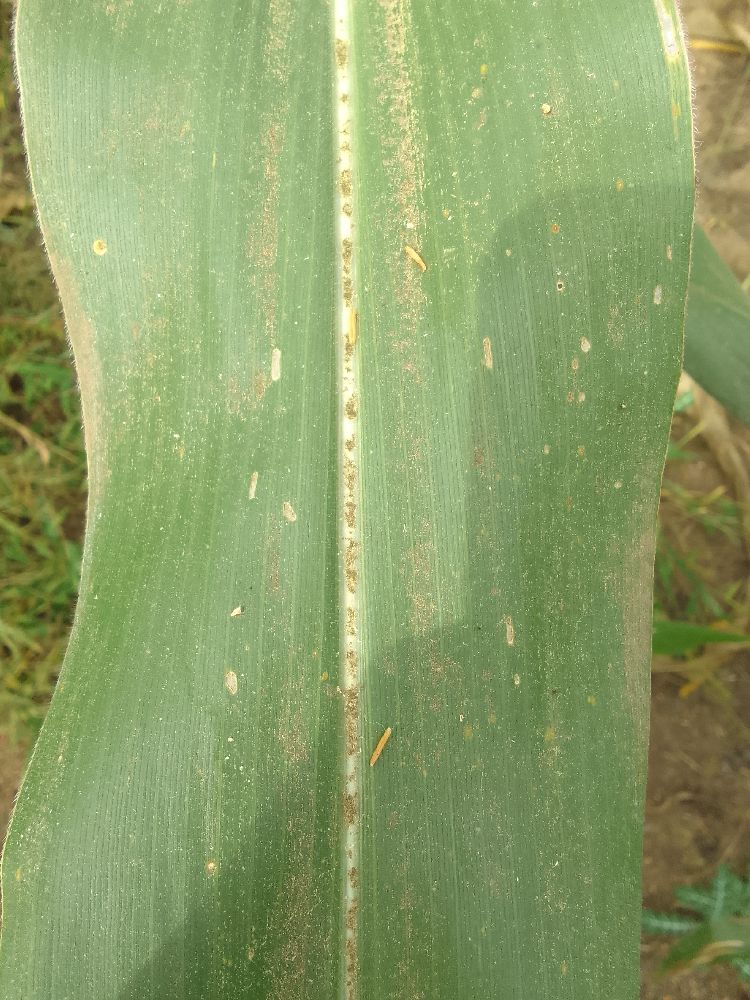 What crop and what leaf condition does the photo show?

maize, healthy
